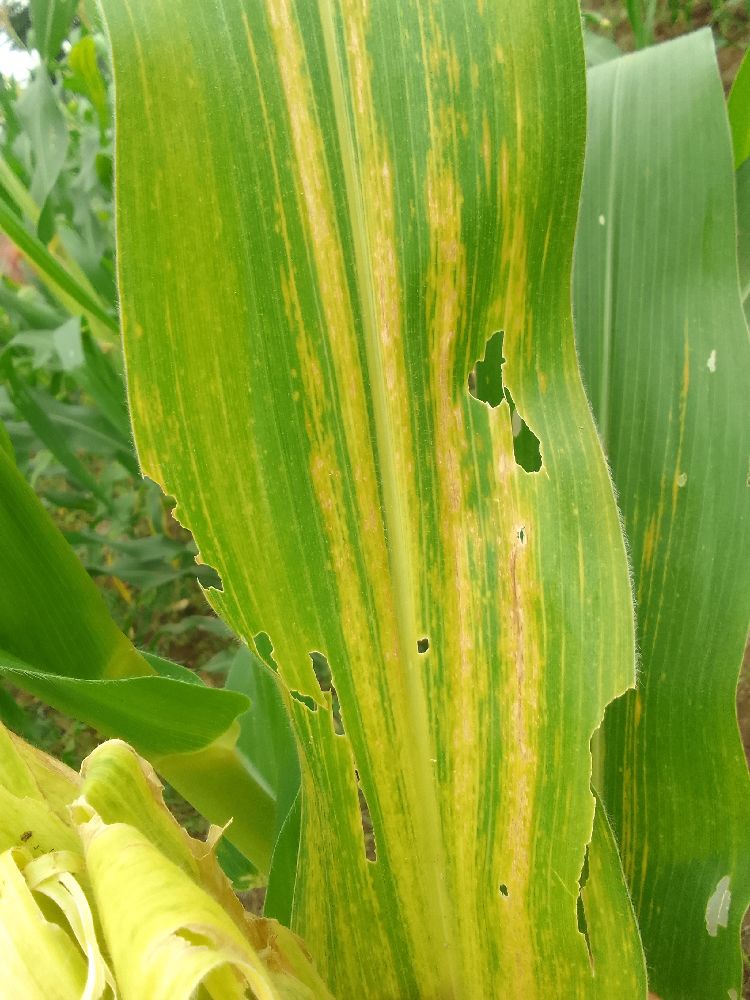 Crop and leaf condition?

maize, maize lethal necrosis
